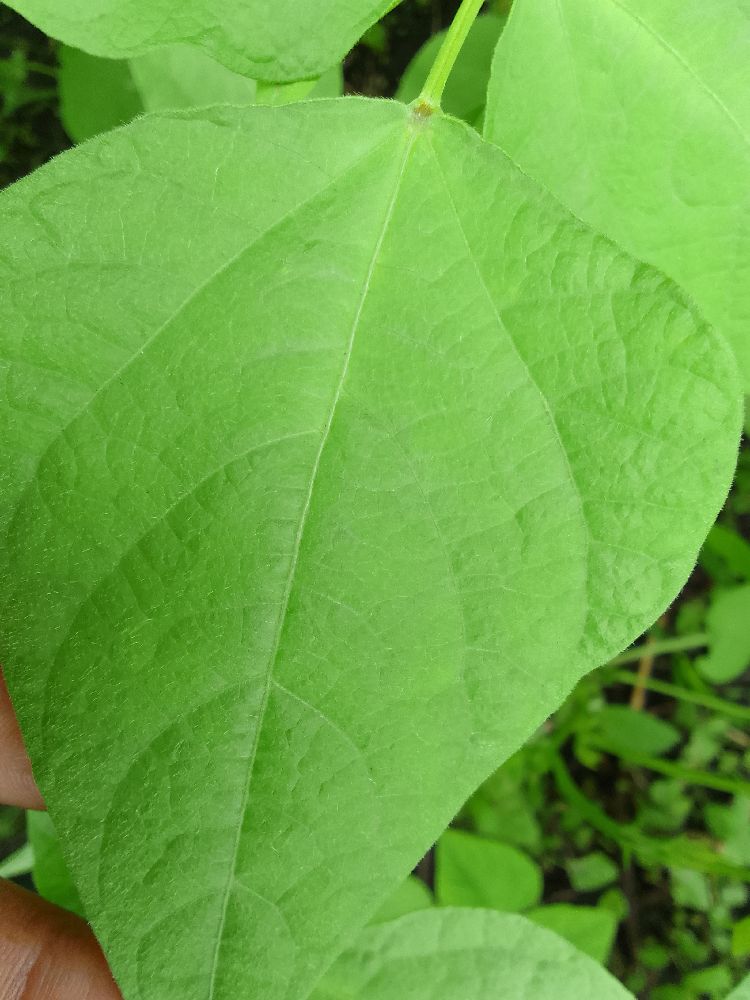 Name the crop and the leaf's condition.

common bean, healthy
